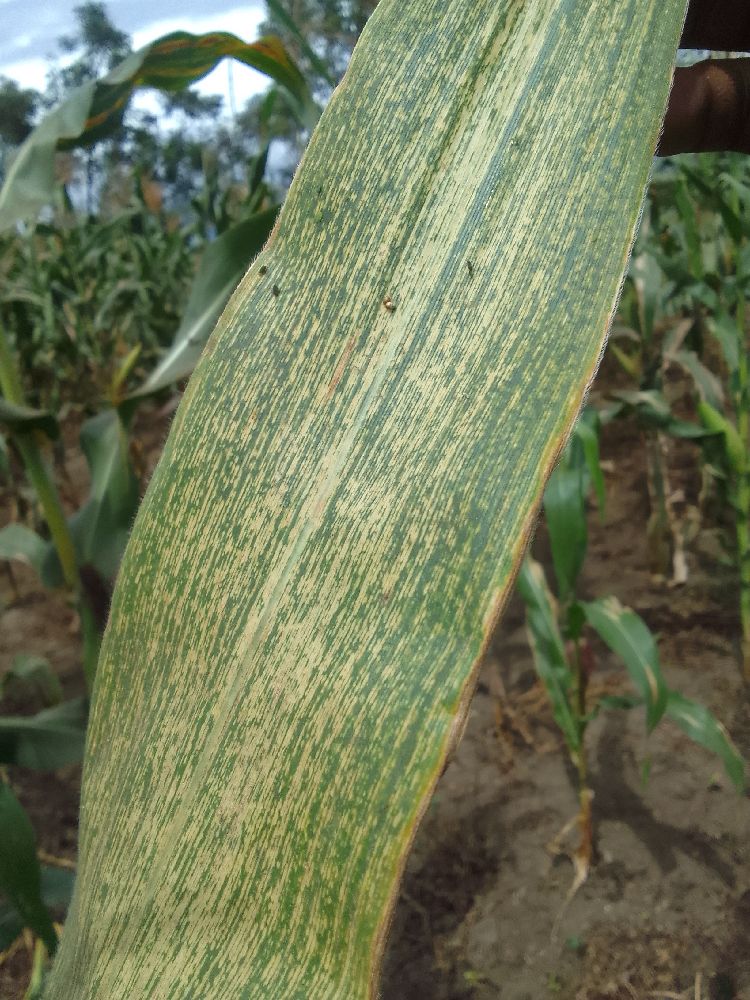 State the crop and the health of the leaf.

maize, maize streak virus
